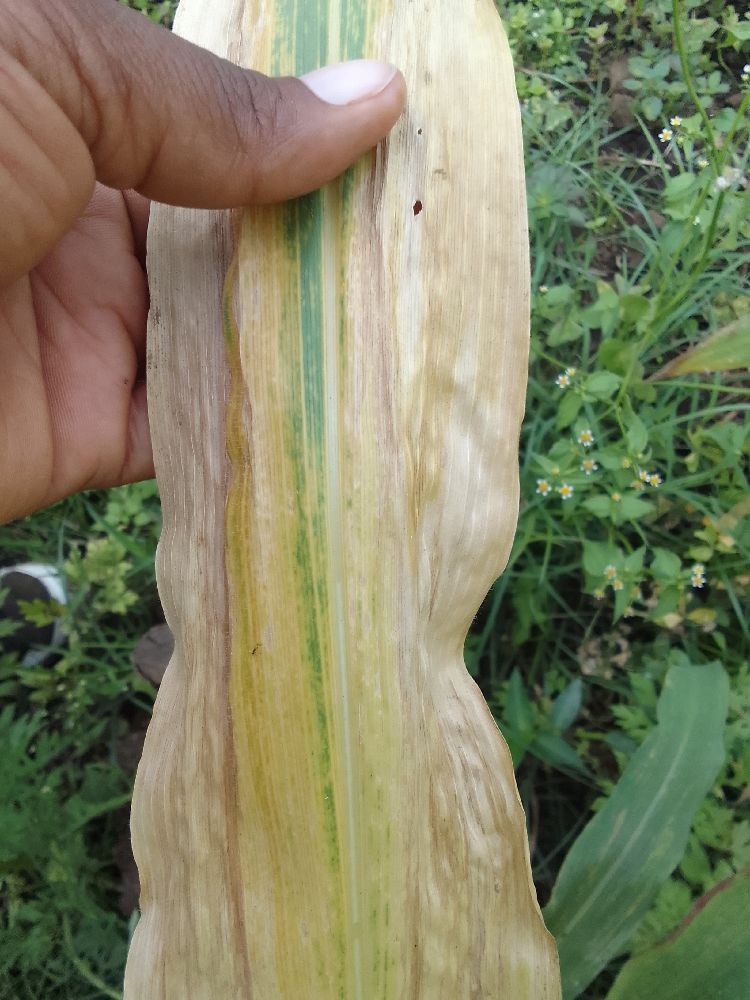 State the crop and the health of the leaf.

maize, maize lethal necrosis
